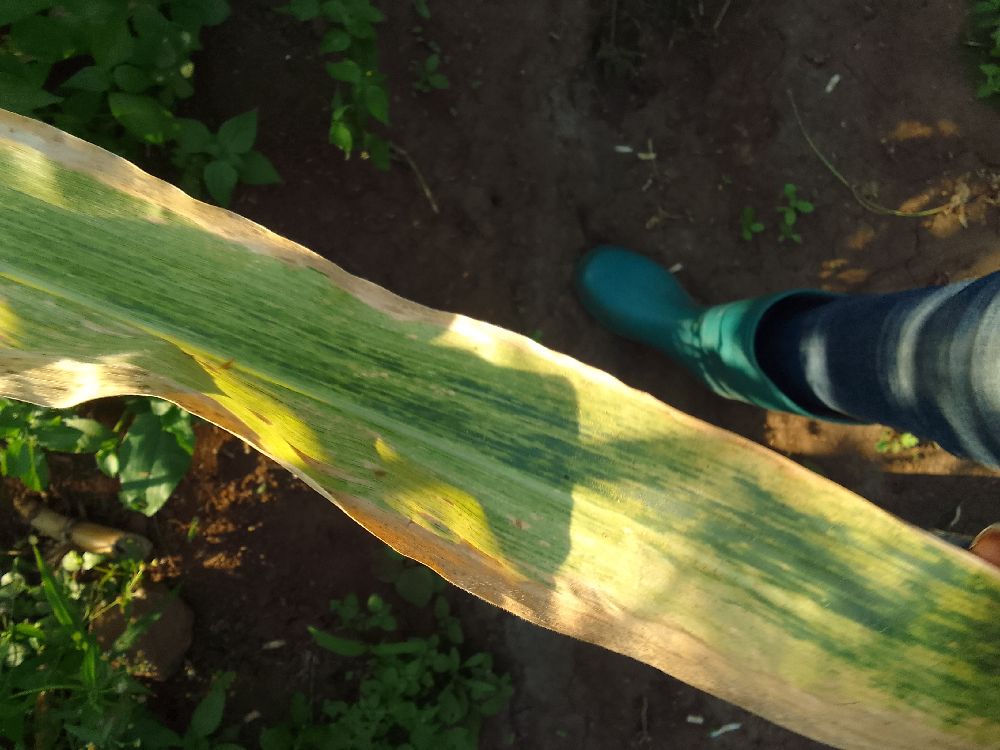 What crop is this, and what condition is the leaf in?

maize, maize lethal necrosis
